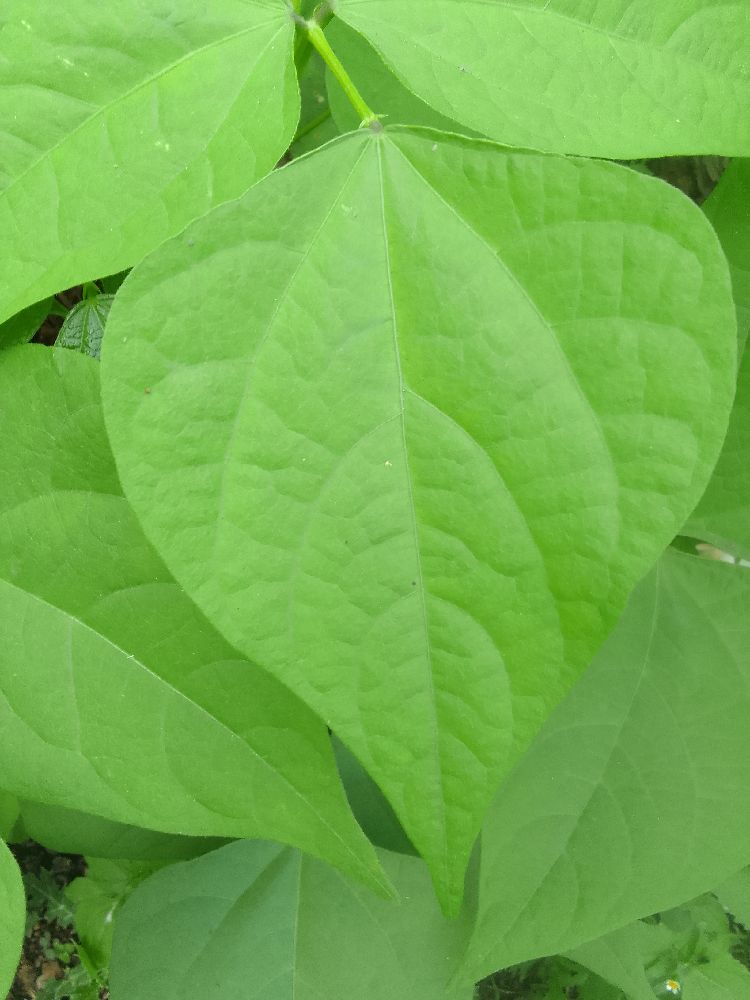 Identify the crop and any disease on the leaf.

common bean, healthy
